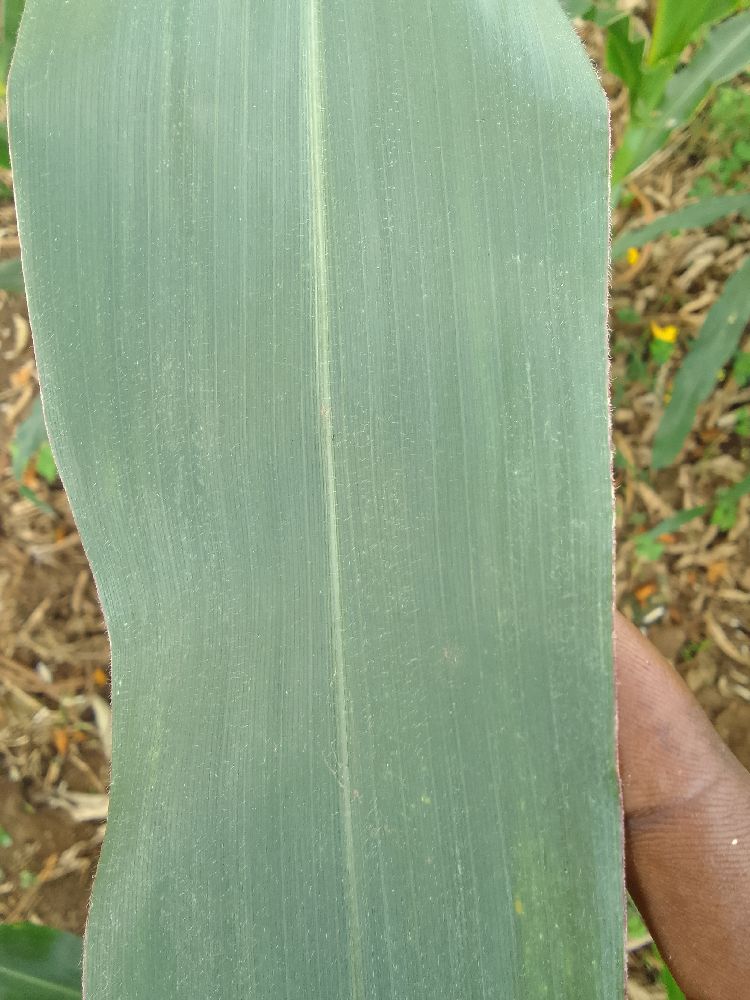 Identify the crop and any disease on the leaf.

maize, healthy
